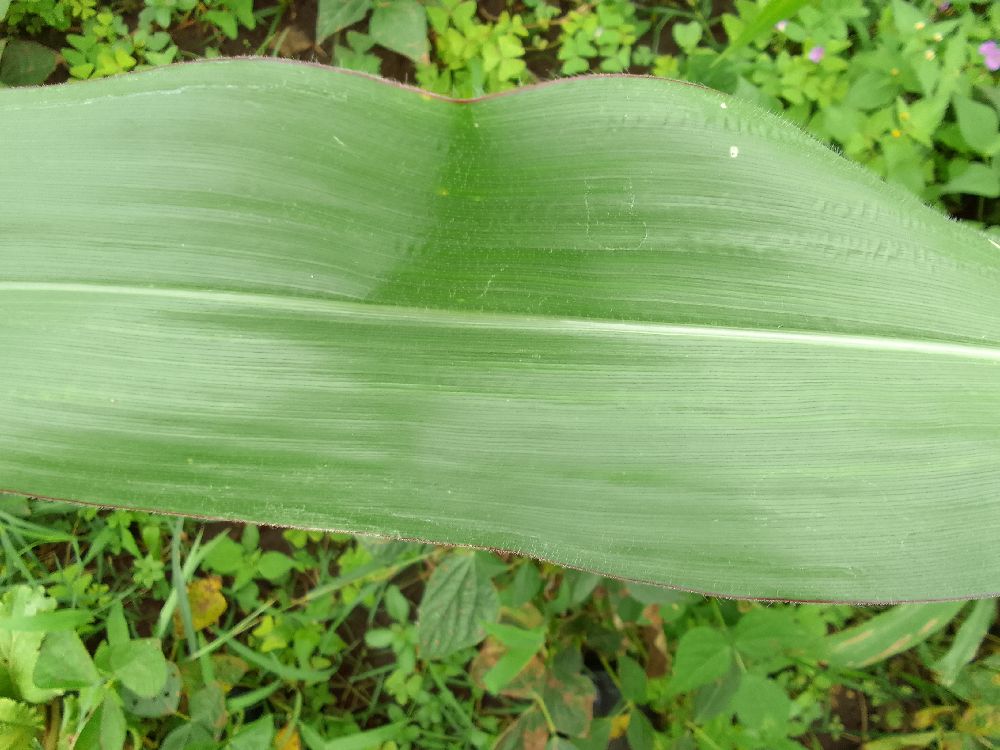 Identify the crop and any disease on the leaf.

maize, healthy
